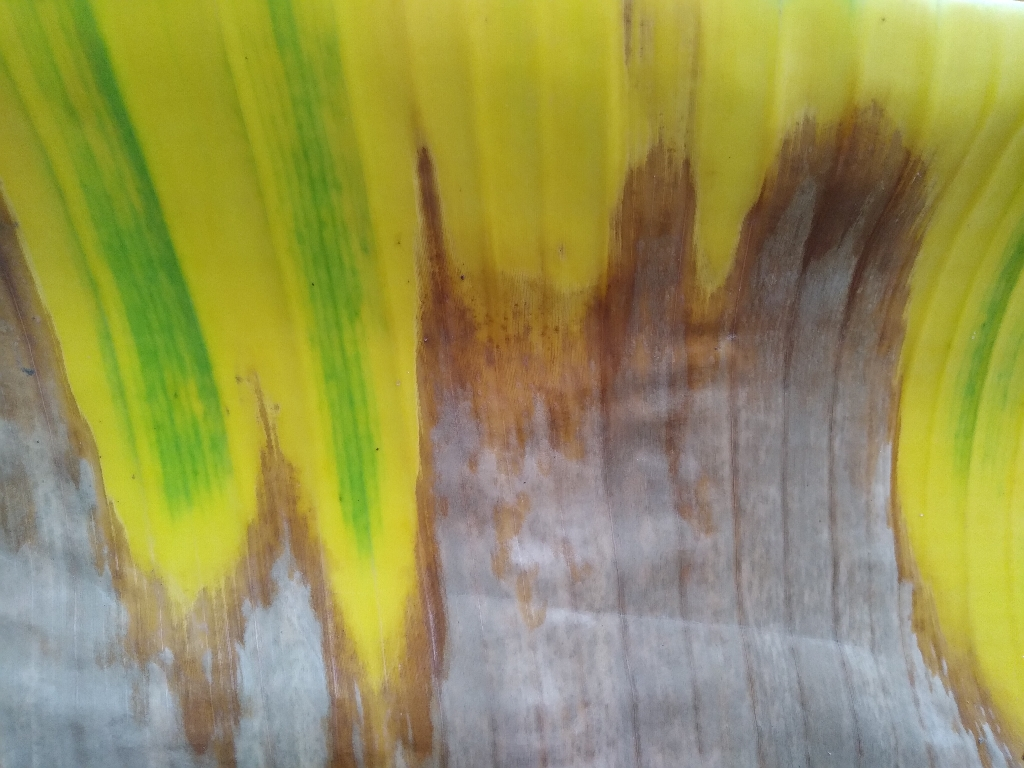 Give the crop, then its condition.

banana, fusarium wilt race 1
